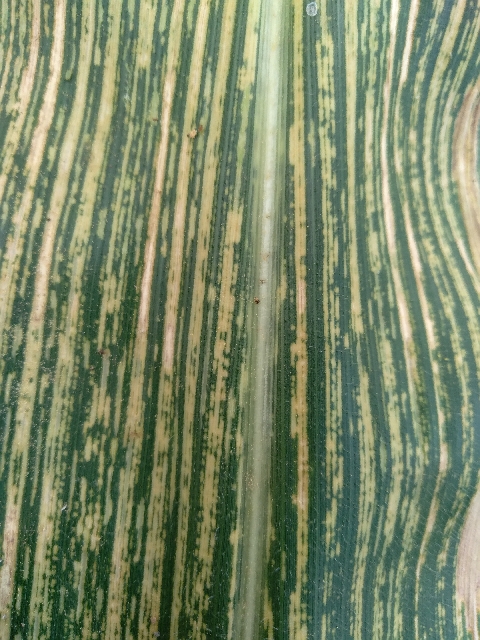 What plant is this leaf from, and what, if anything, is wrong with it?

maize, maize streak virus
